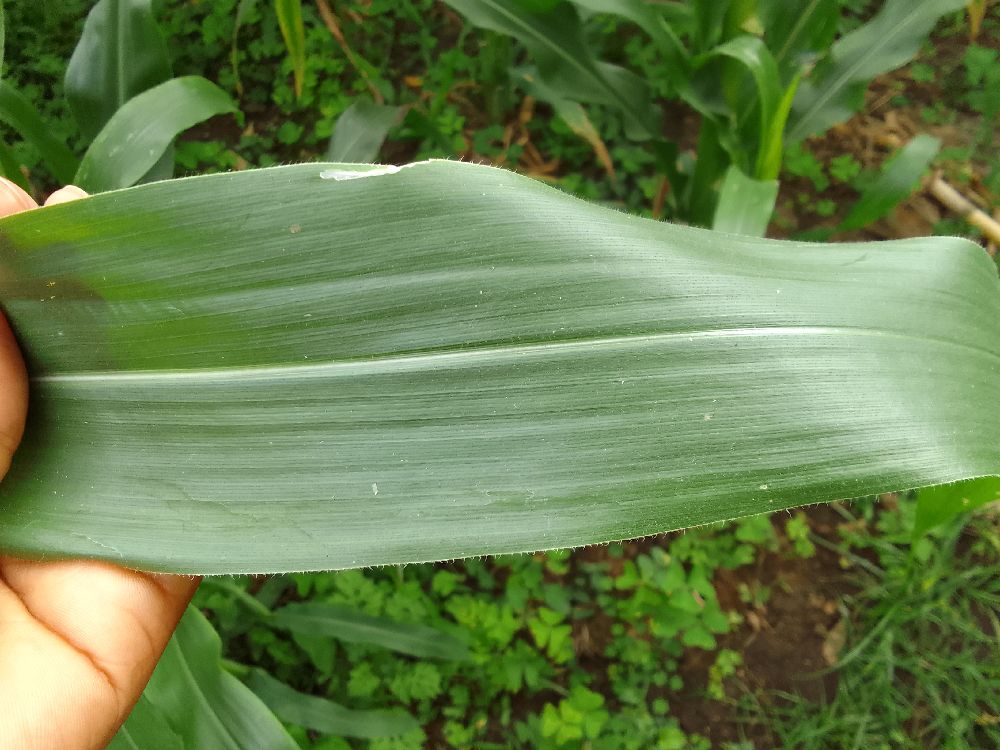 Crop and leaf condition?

maize, healthy
